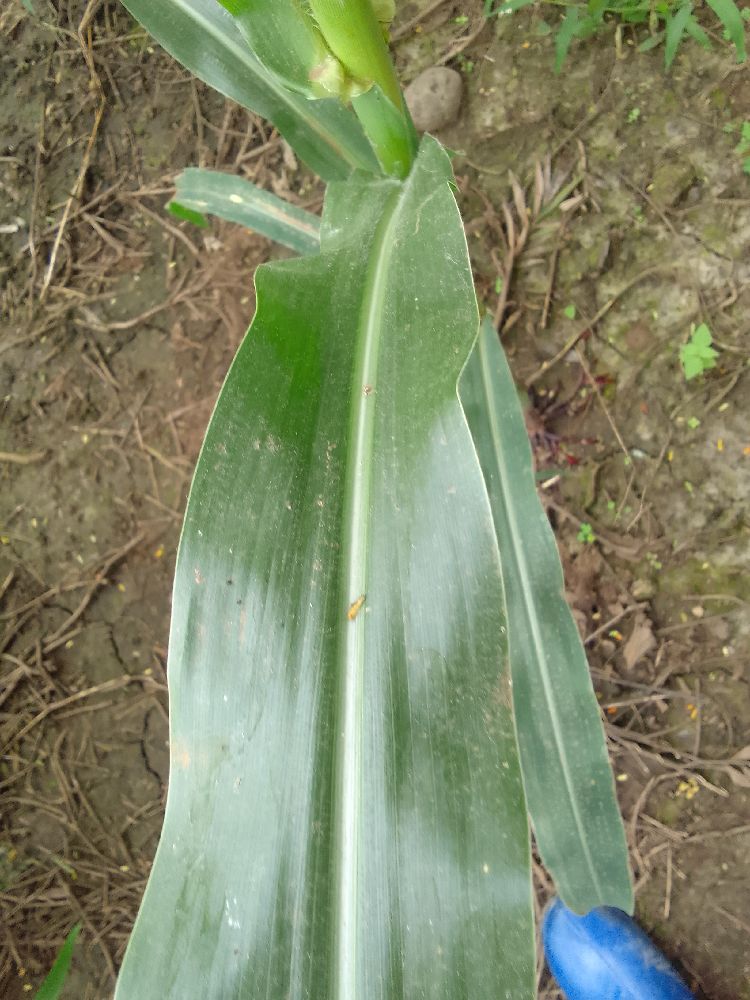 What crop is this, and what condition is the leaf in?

maize, healthy
